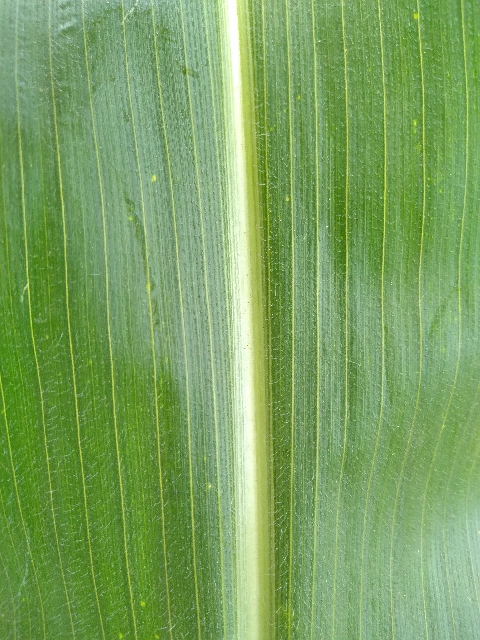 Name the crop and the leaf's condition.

maize, healthy
